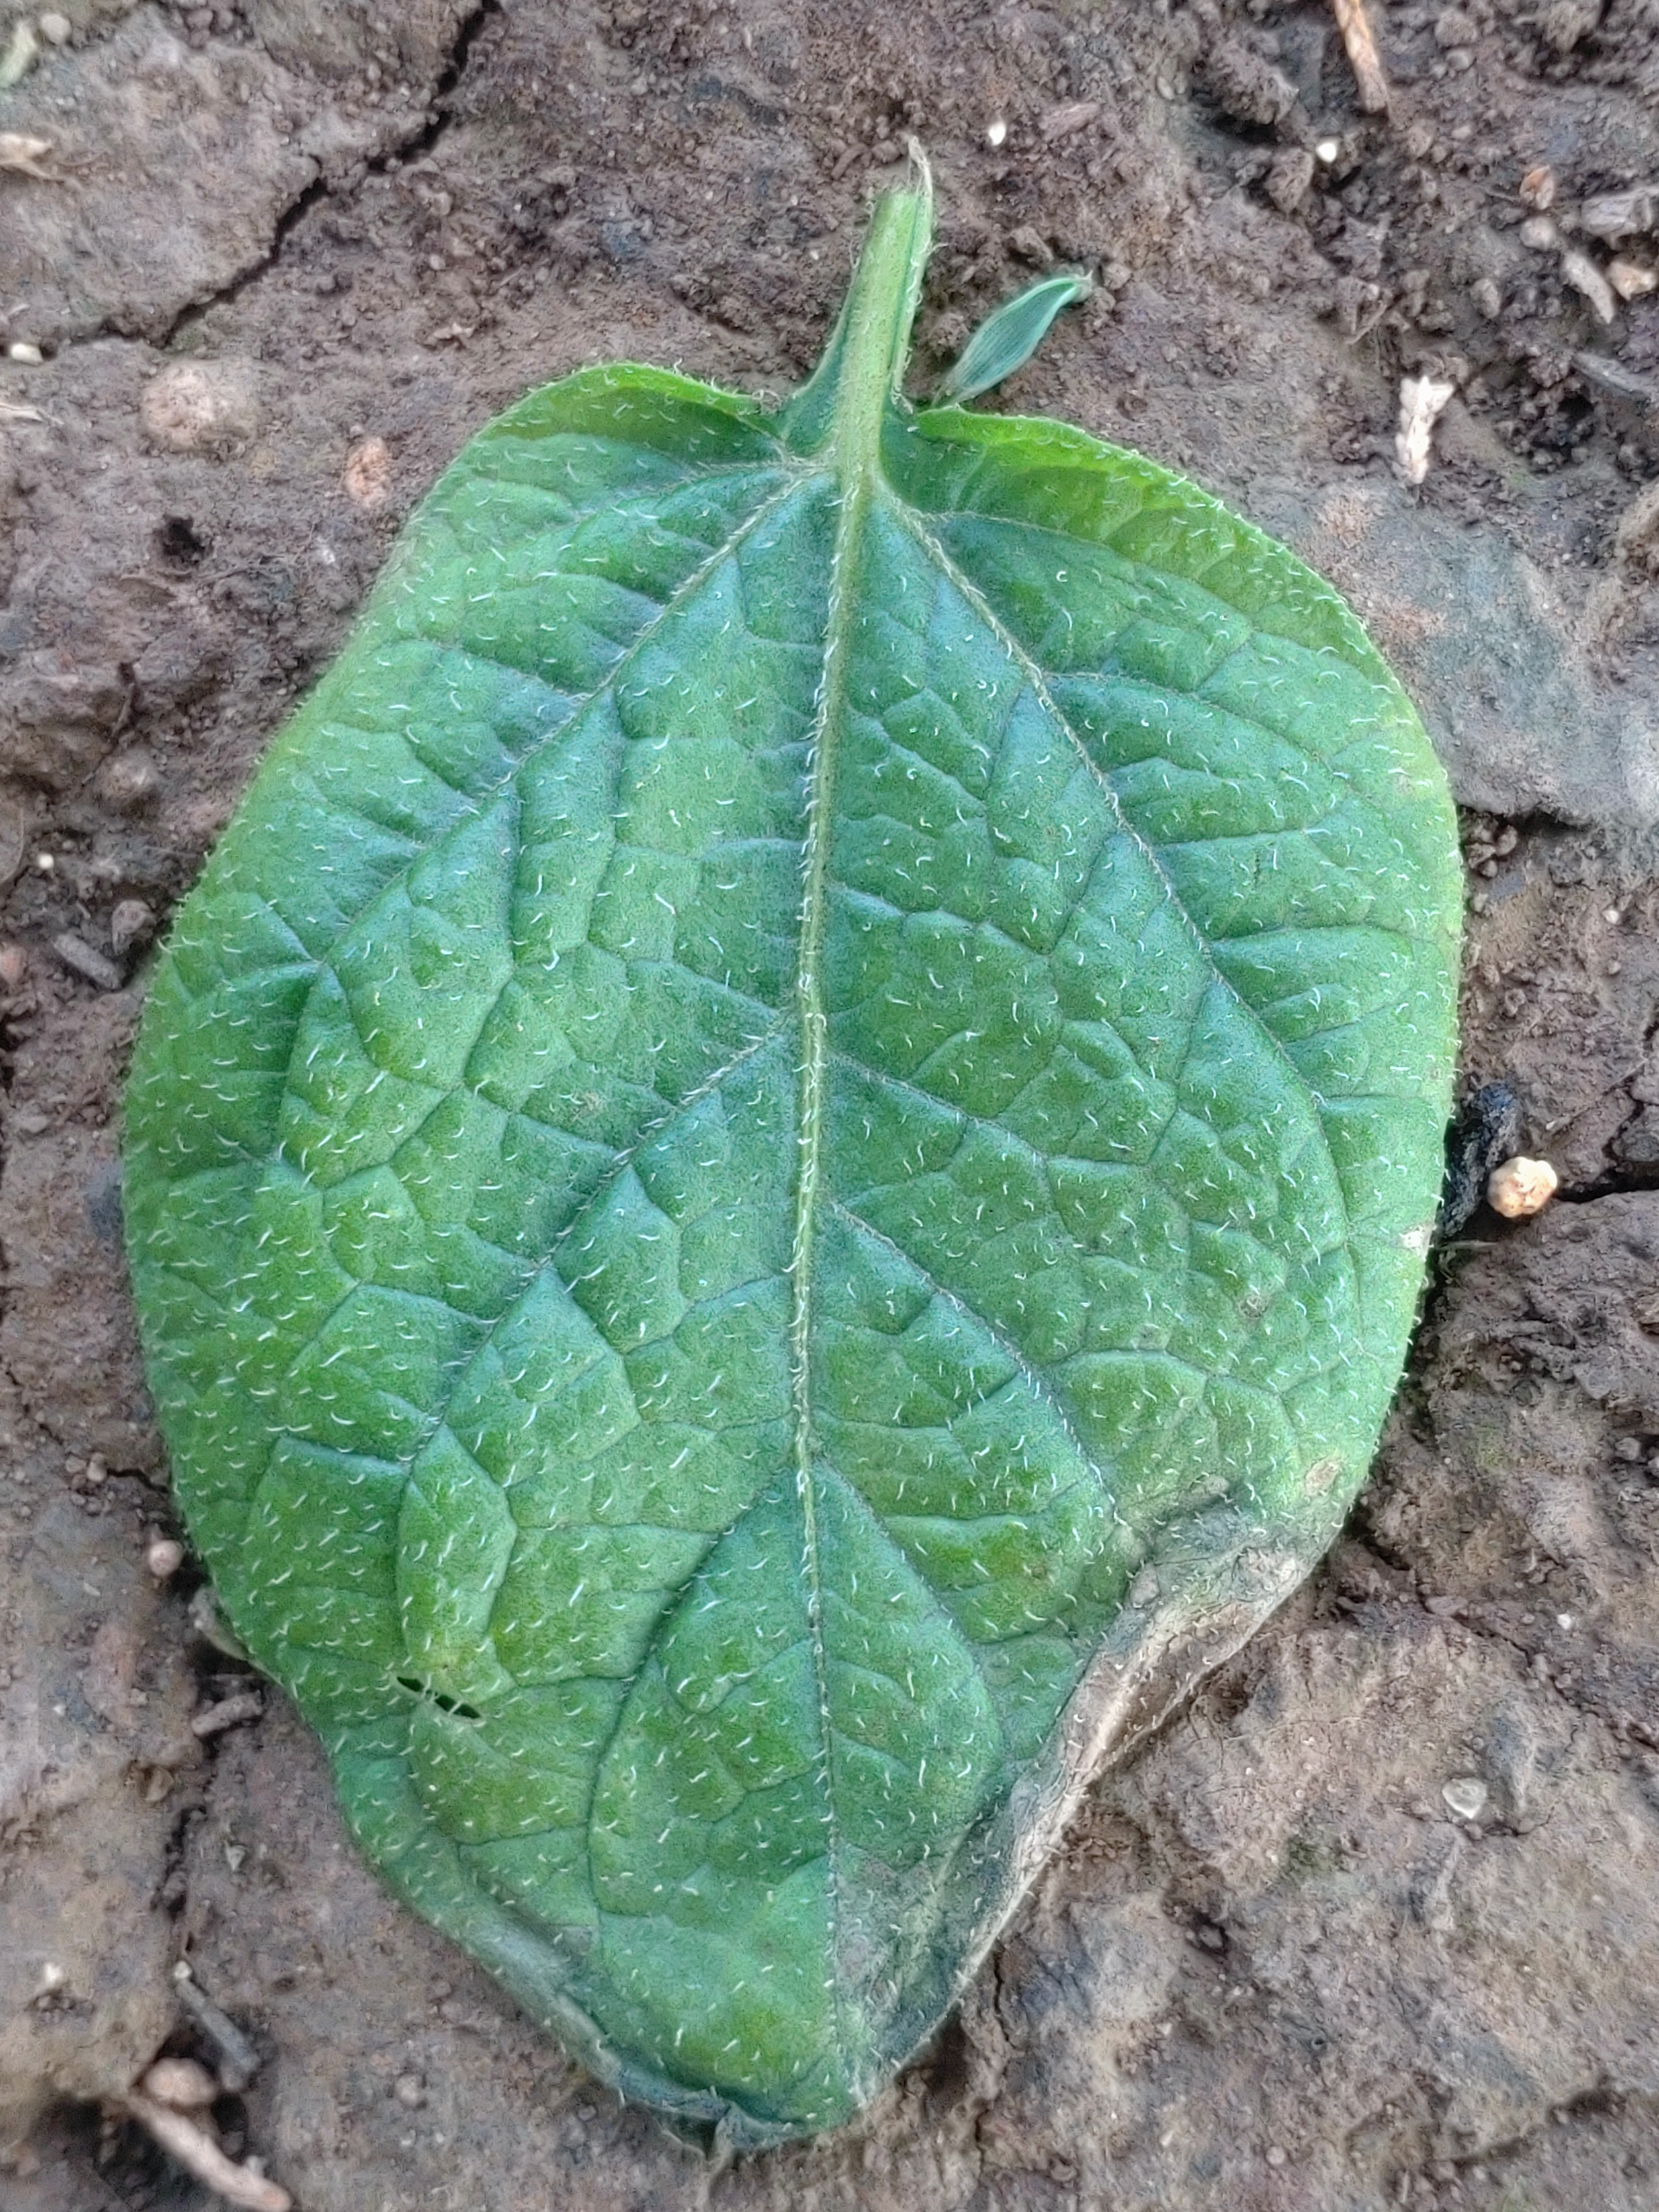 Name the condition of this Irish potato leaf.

early blight
